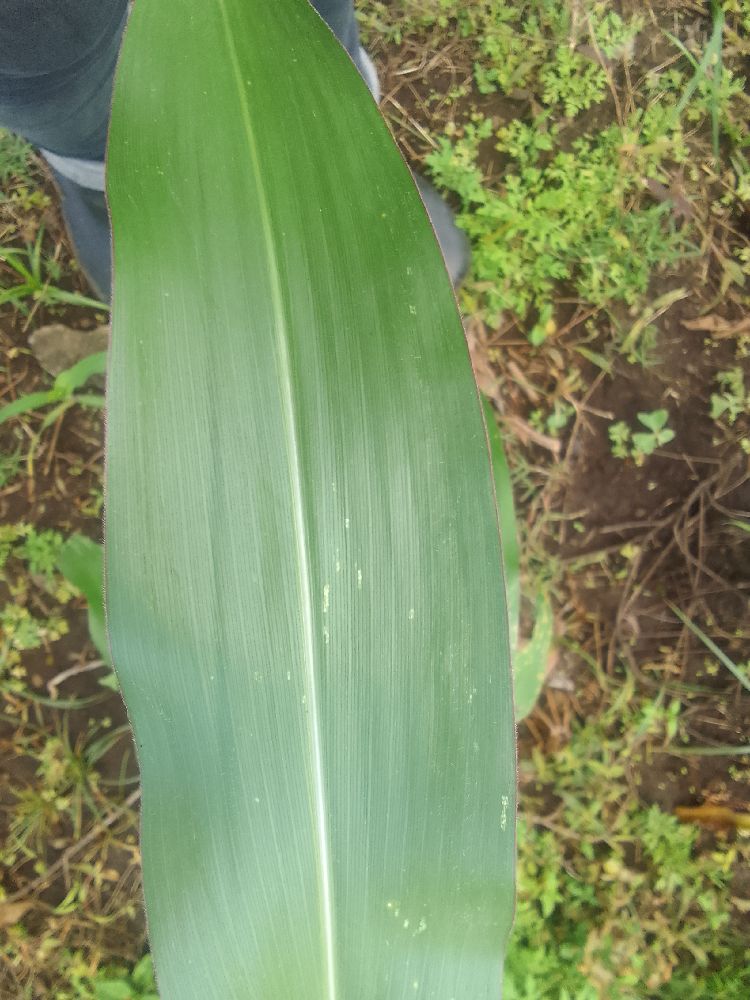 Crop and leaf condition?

maize, healthy
